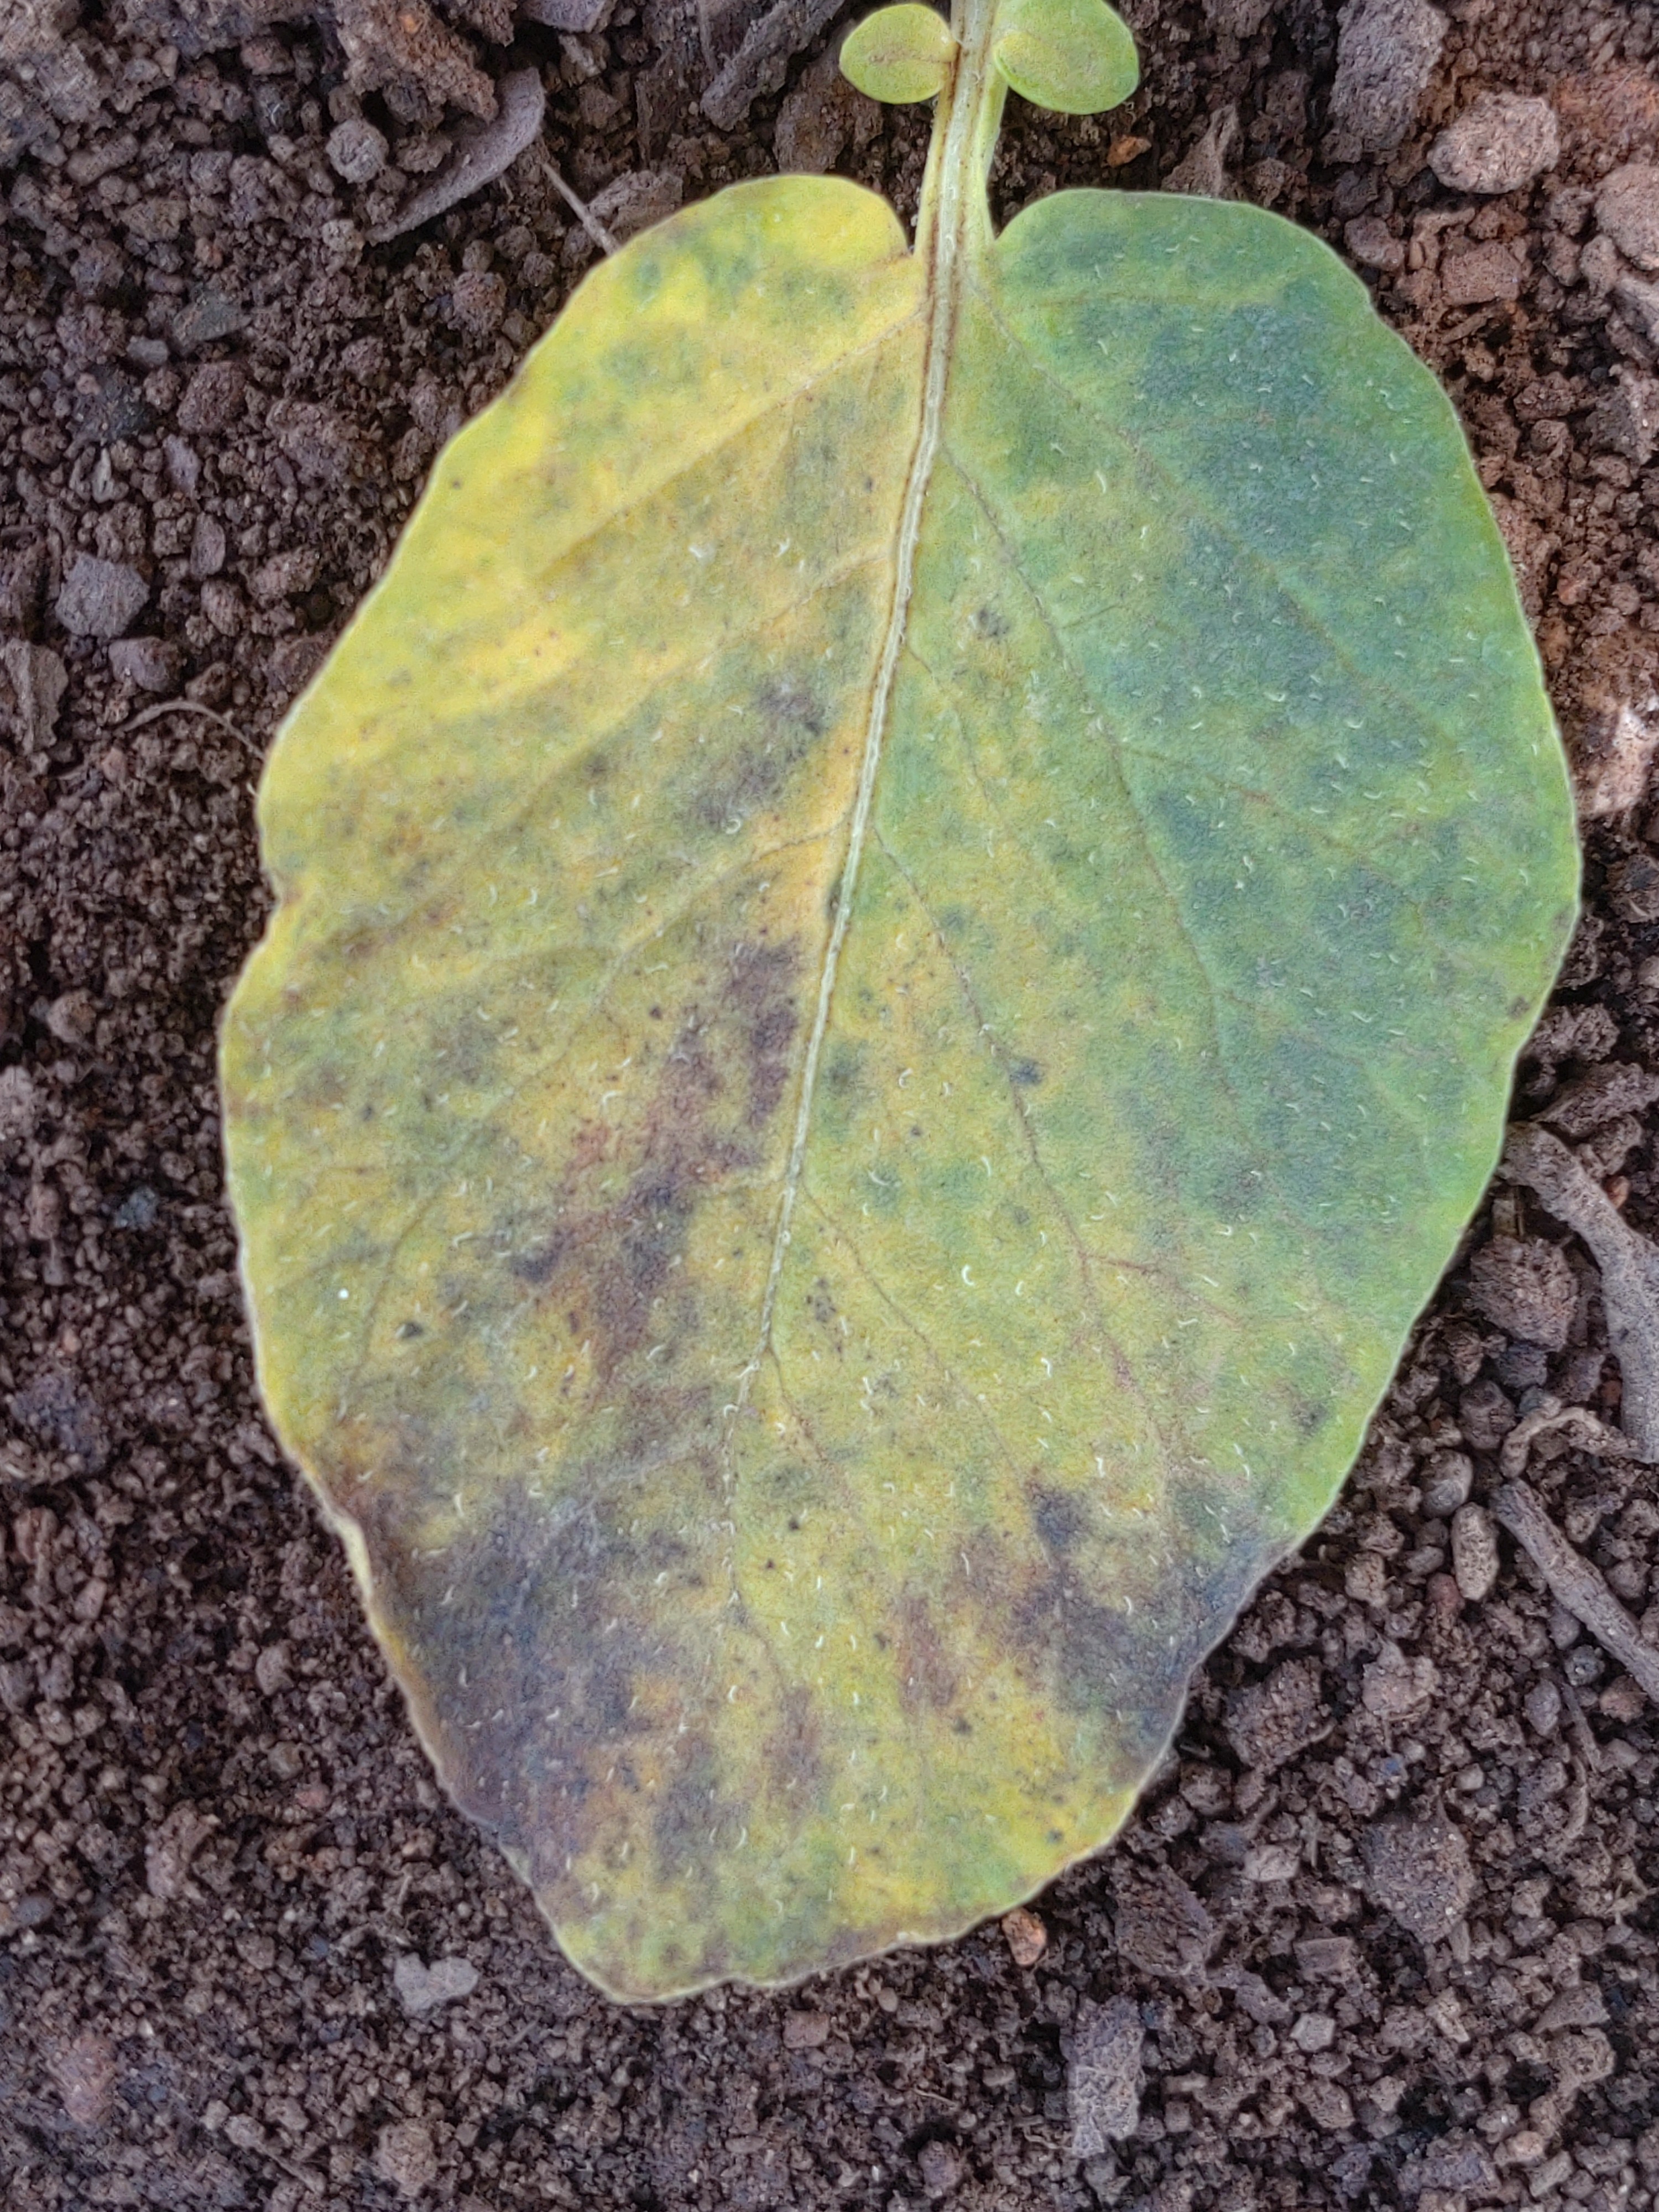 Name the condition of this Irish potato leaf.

late blight
